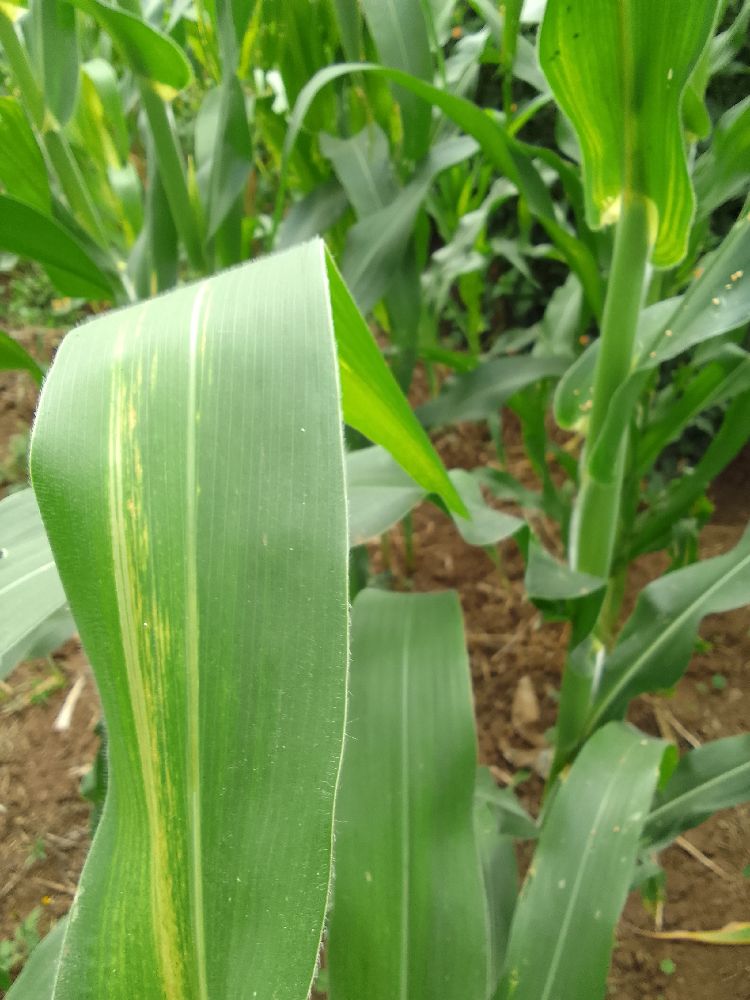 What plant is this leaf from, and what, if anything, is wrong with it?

maize, maize lethal necrosis
